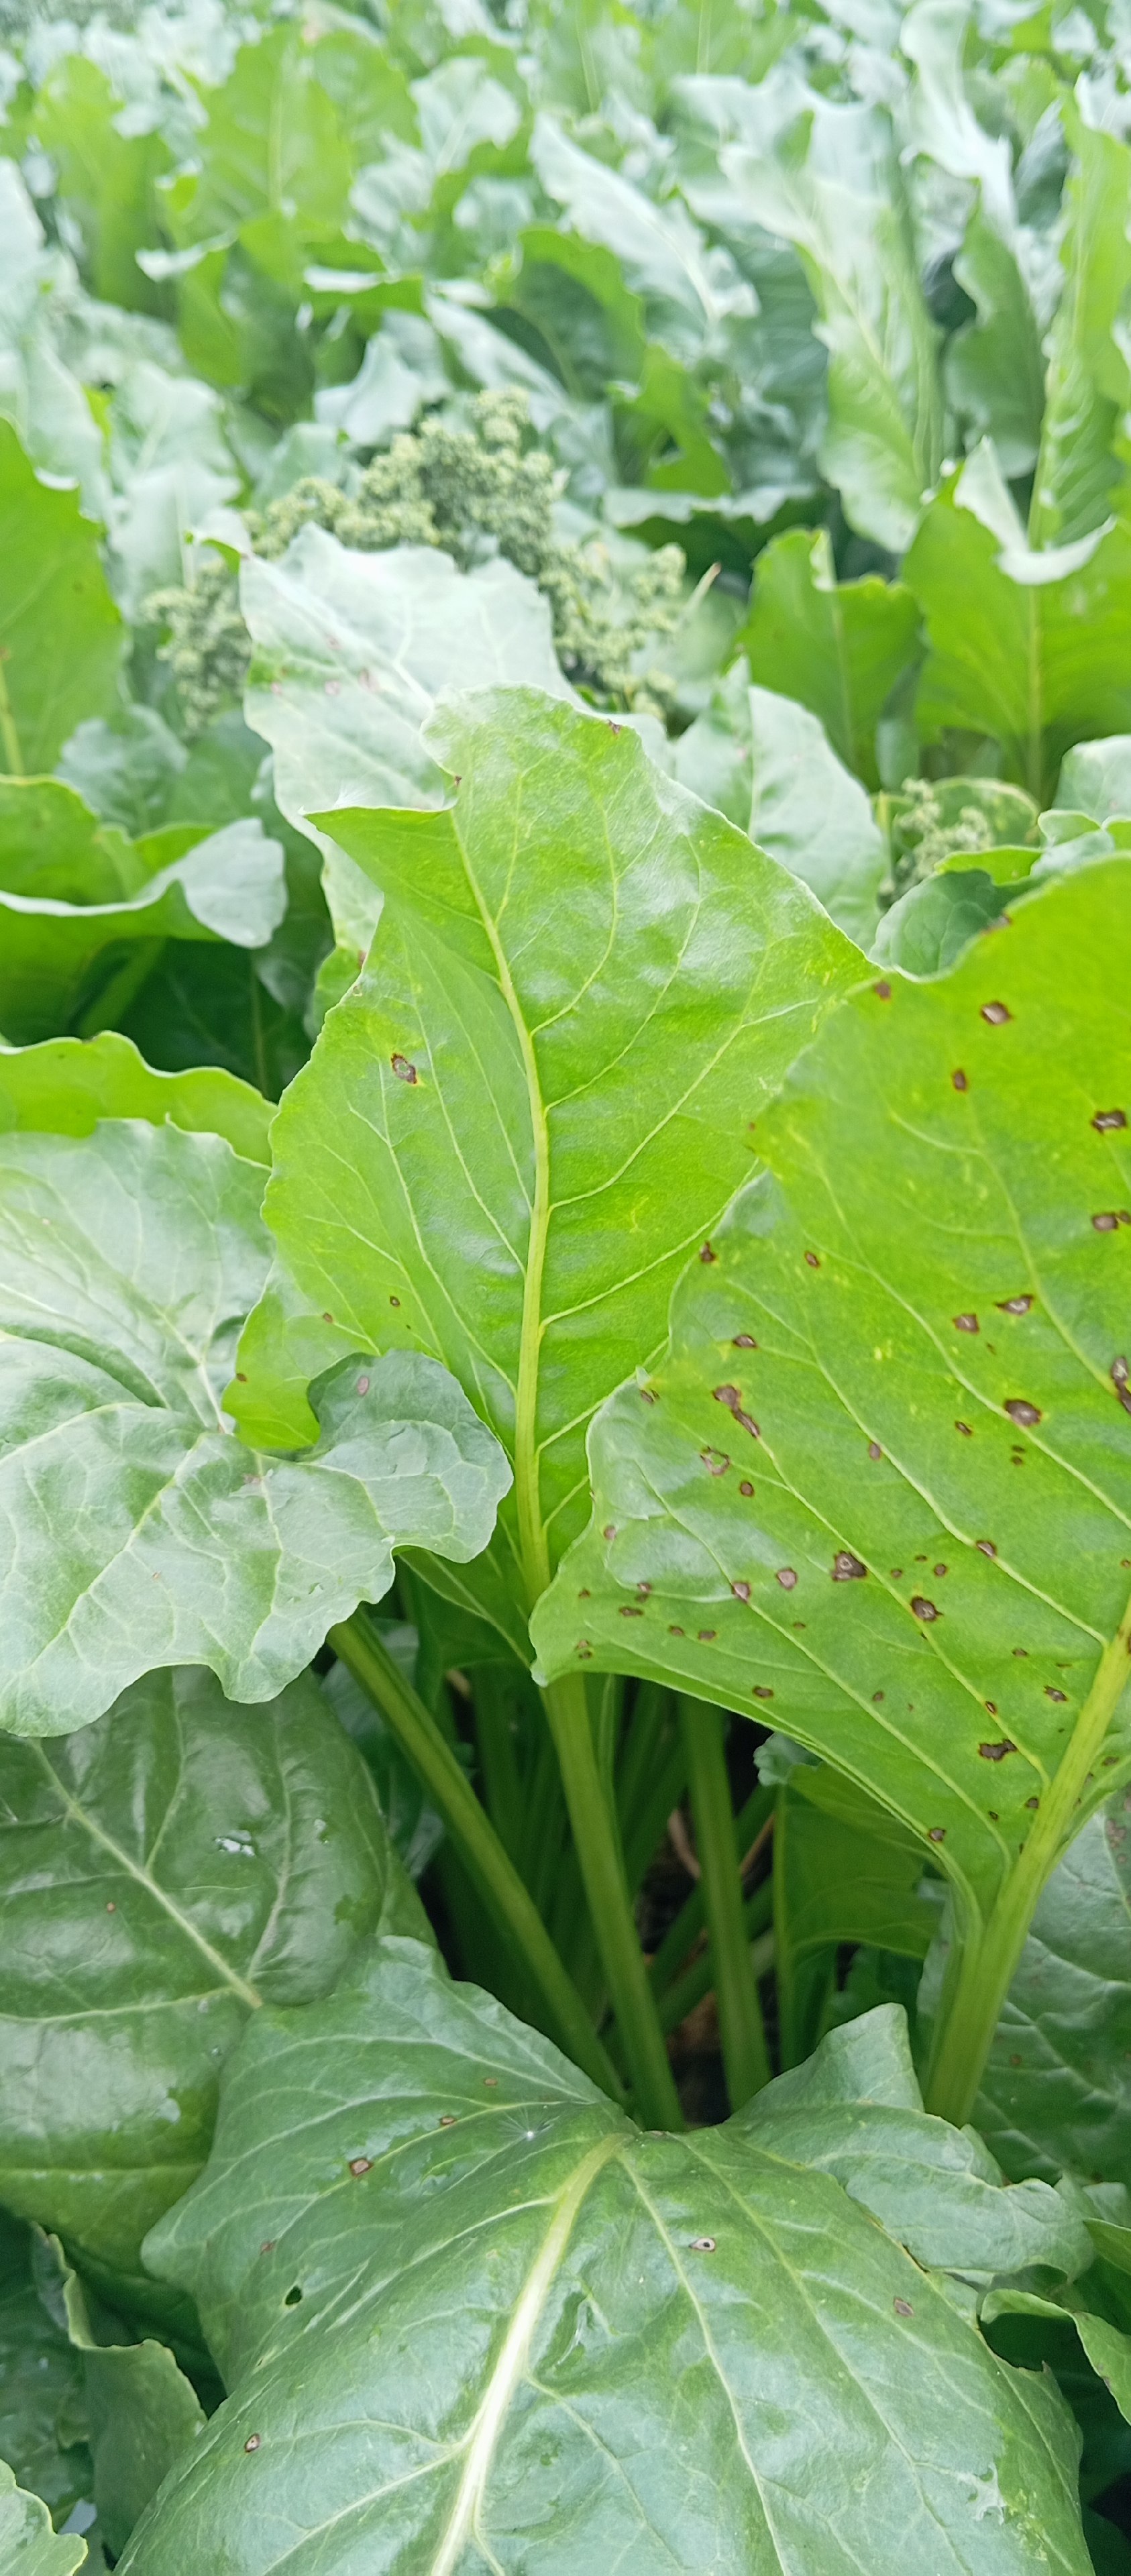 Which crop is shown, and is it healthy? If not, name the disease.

beet, cercospora
